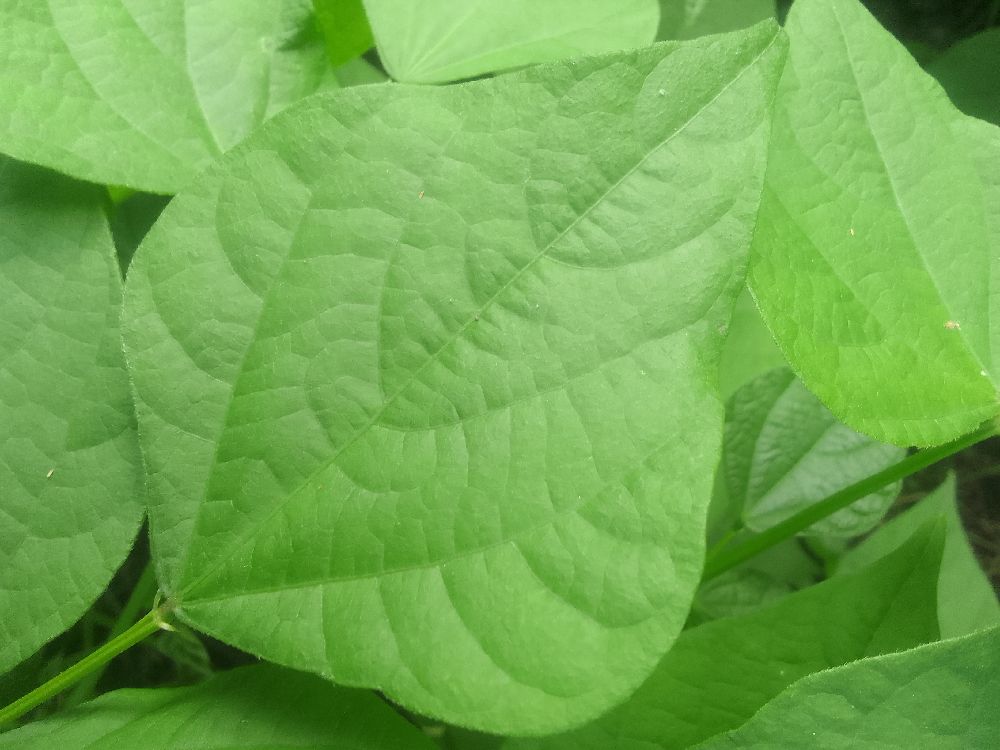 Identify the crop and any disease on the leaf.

common bean, healthy
